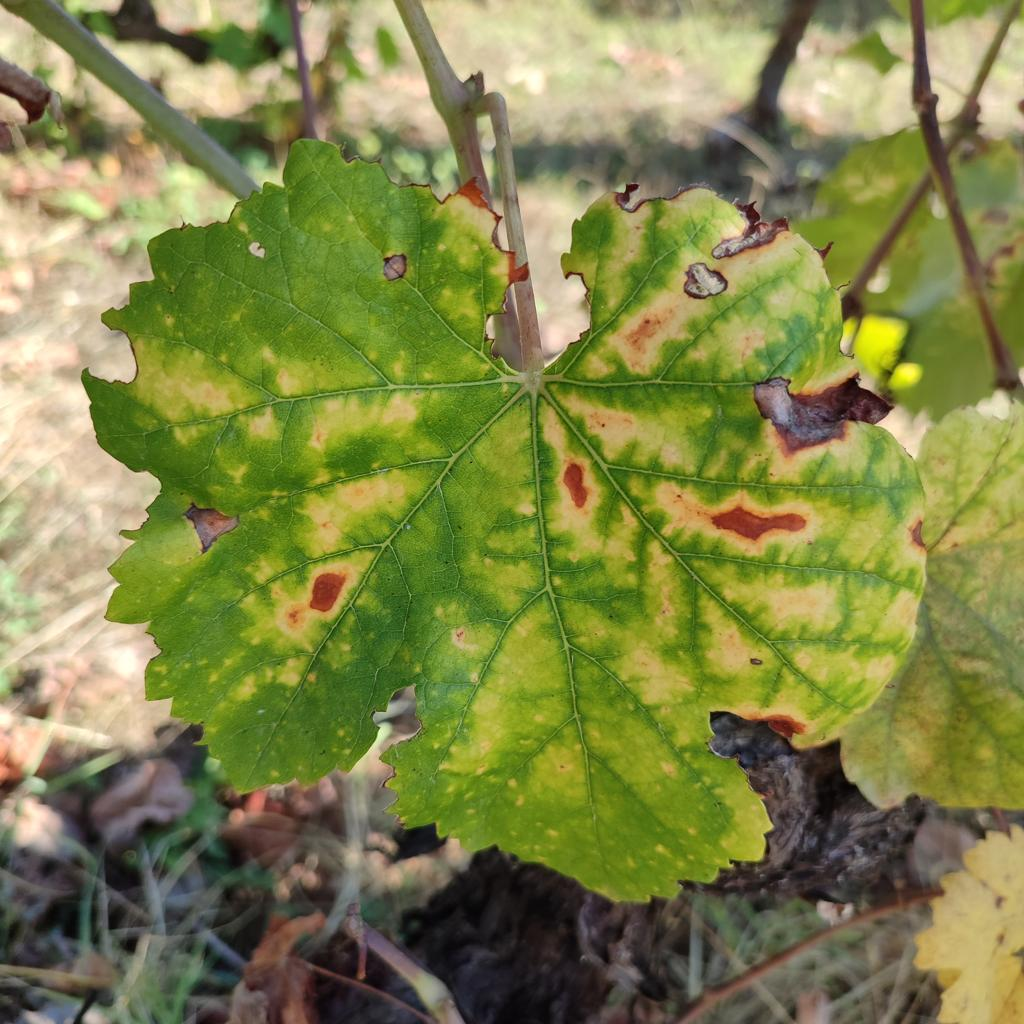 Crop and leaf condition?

grapevine, esca complex
